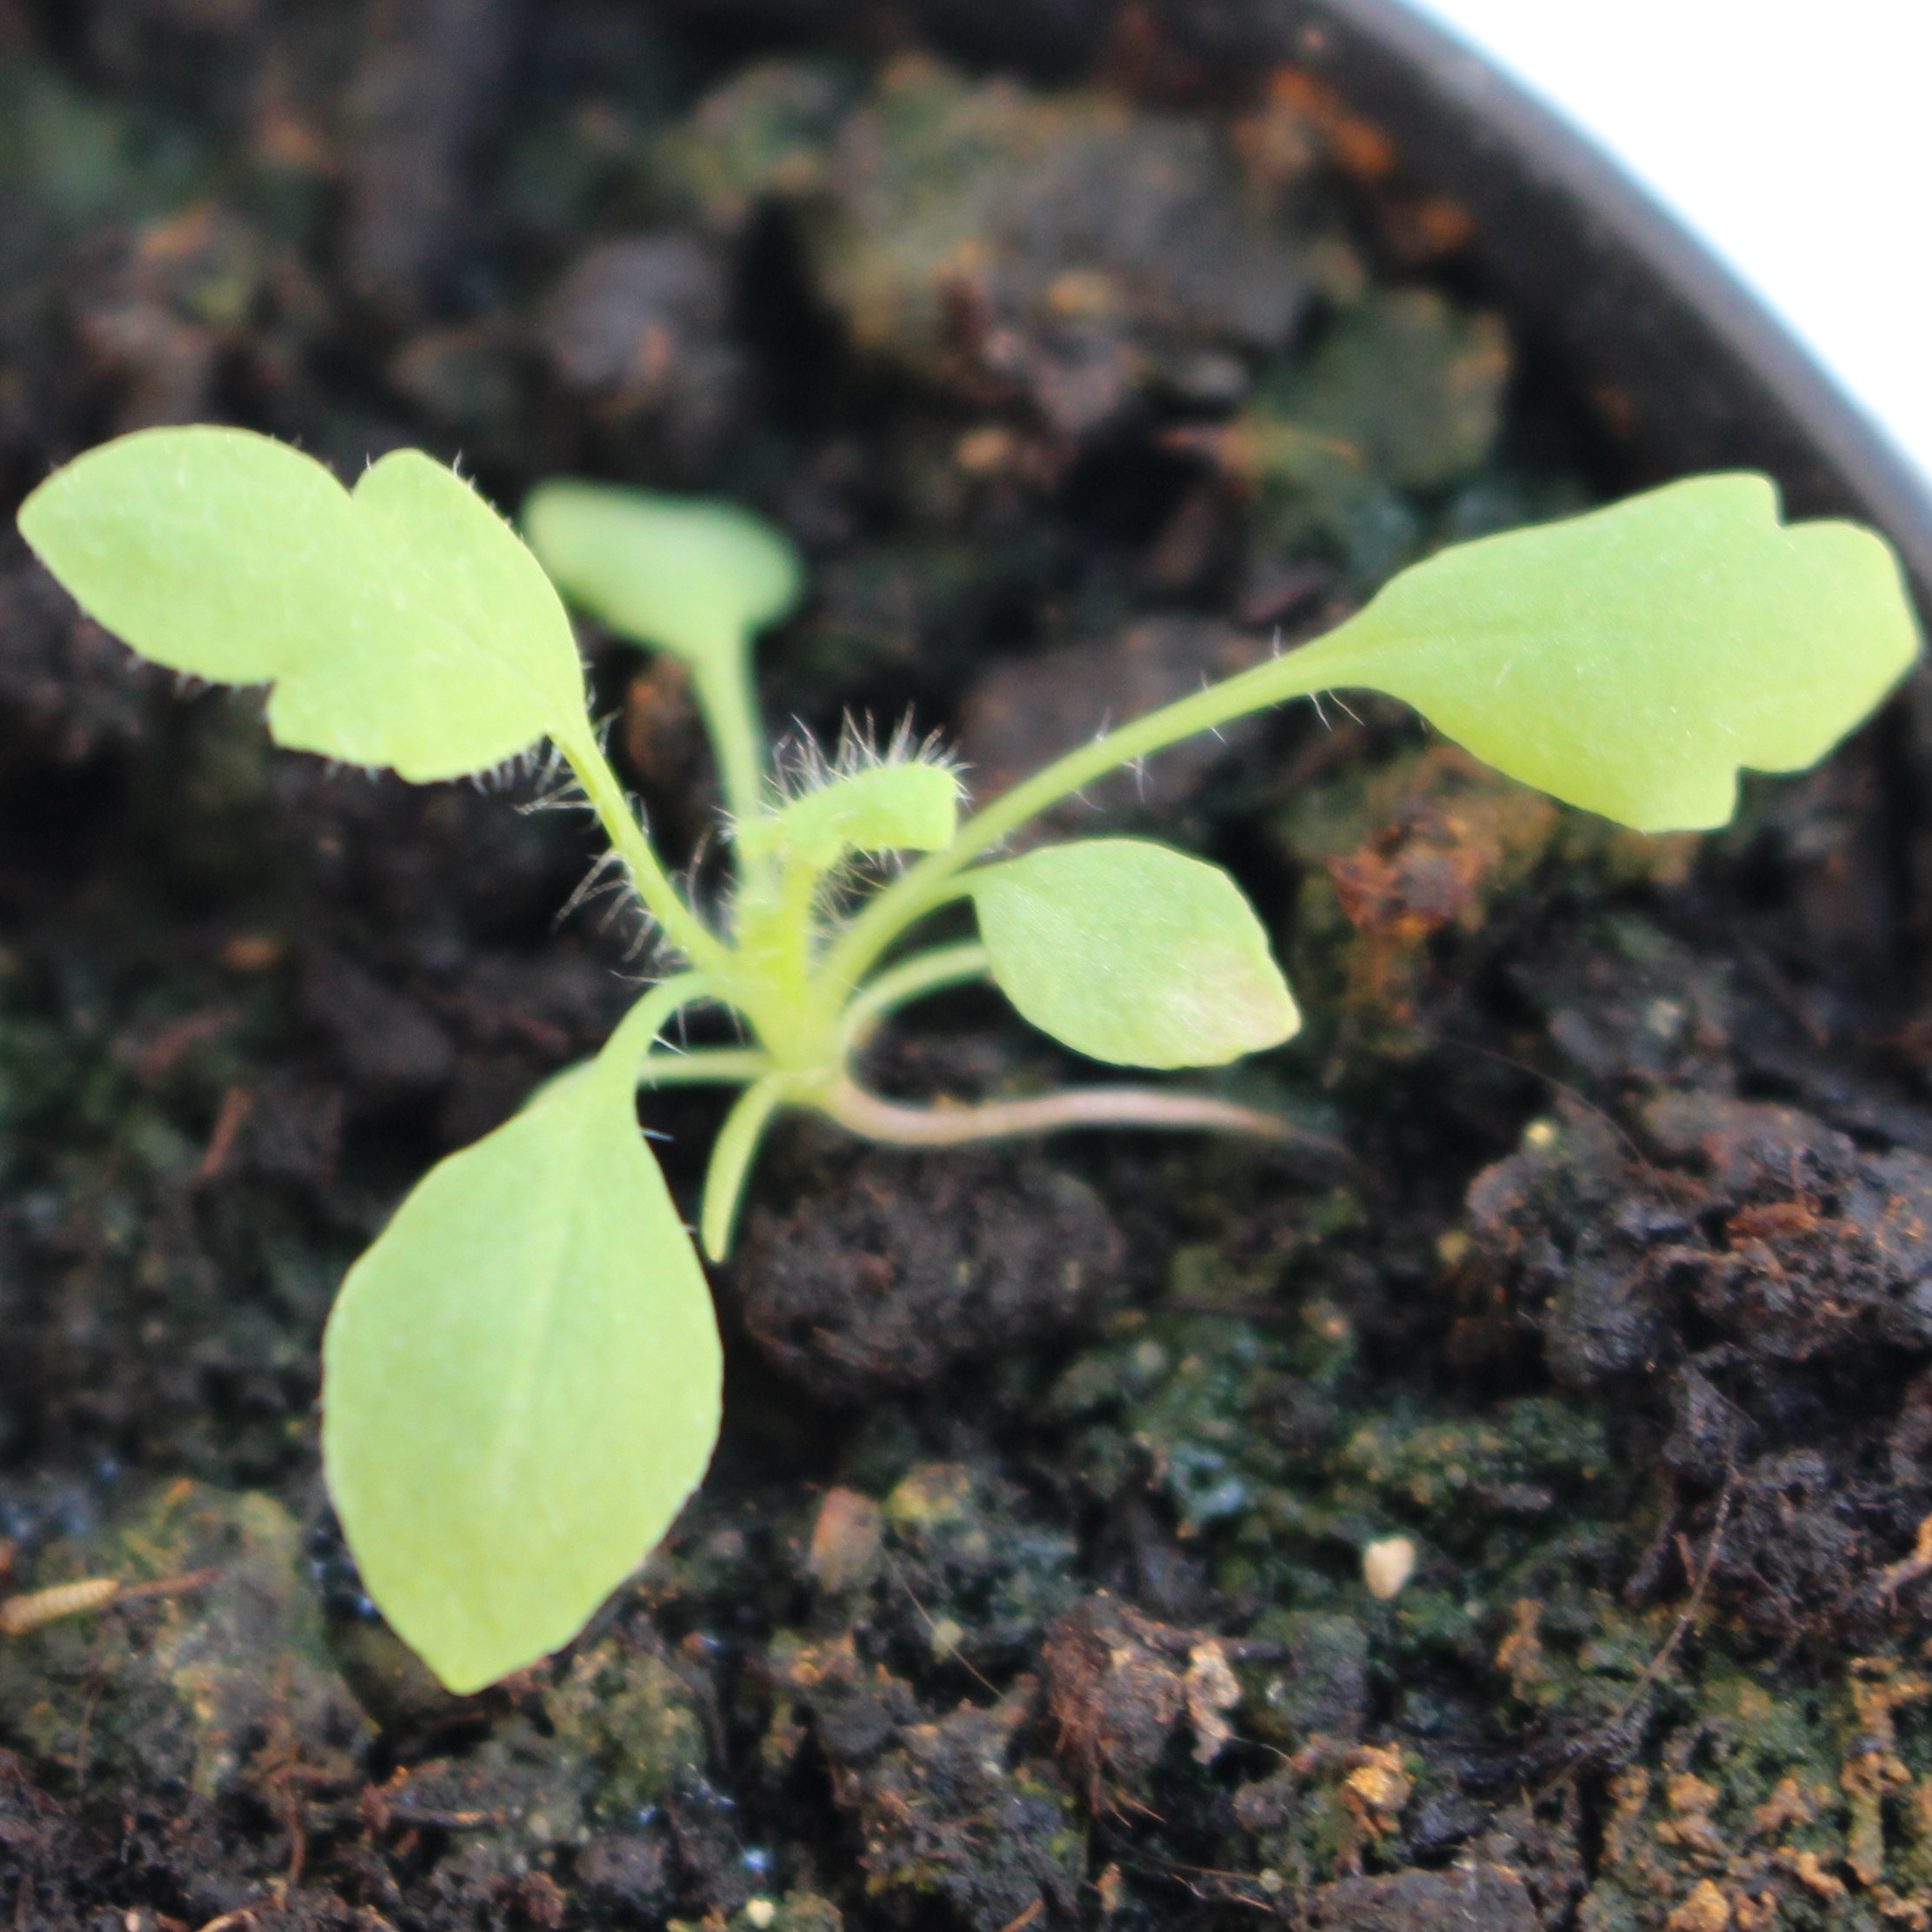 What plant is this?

Papaver rhoeas
